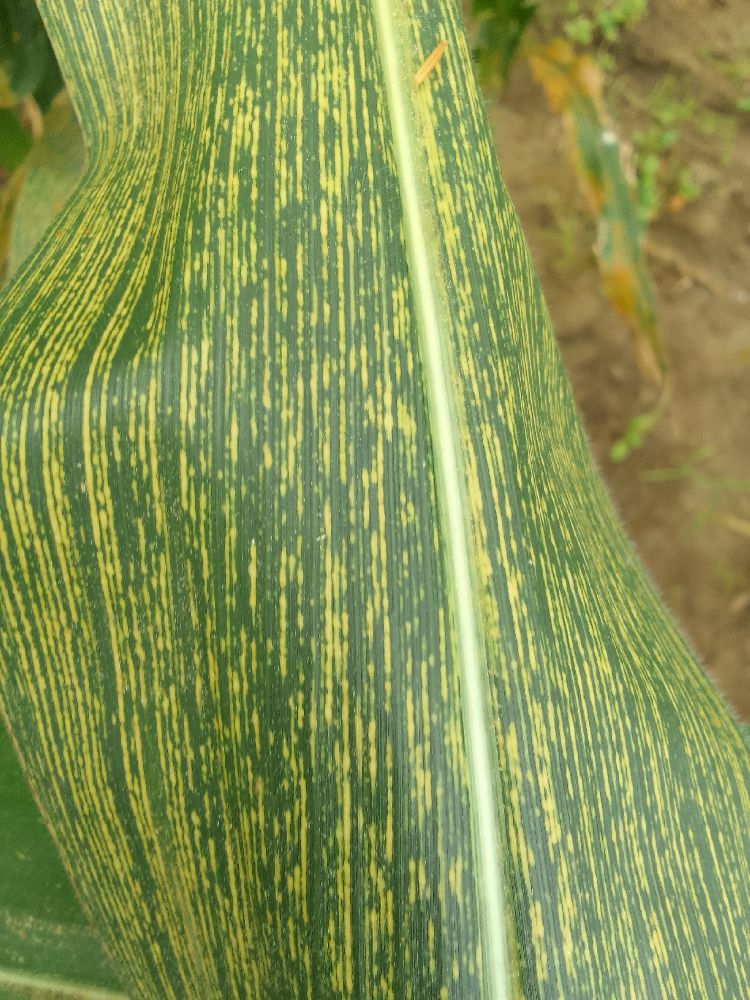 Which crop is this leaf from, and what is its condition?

maize, maize streak virus
